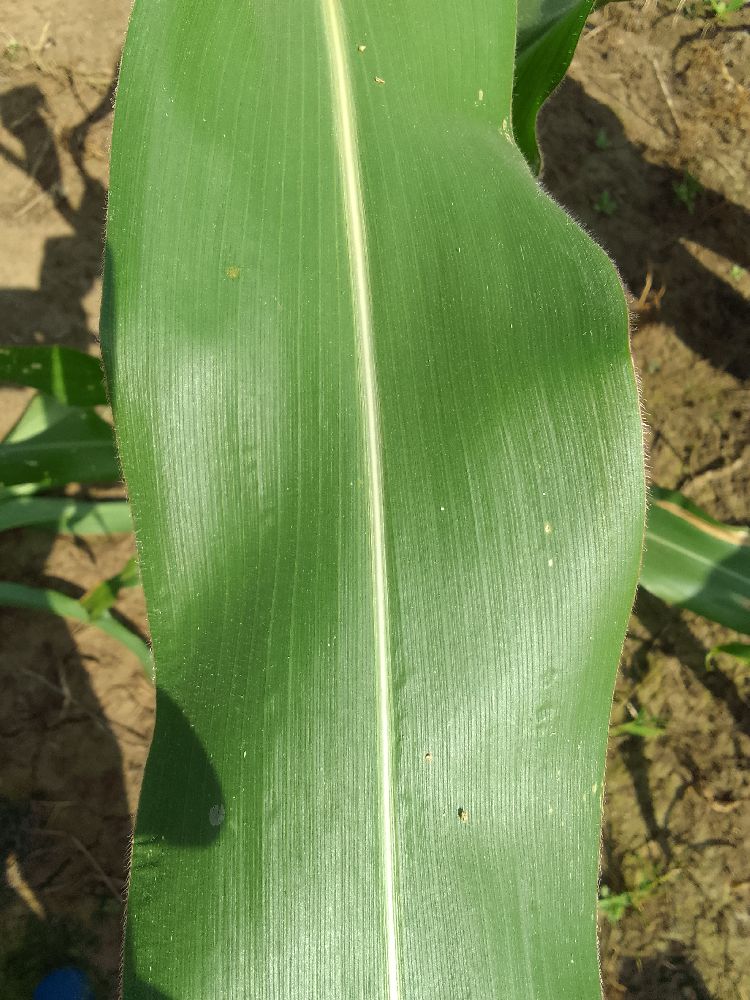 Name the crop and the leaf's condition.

maize, healthy
